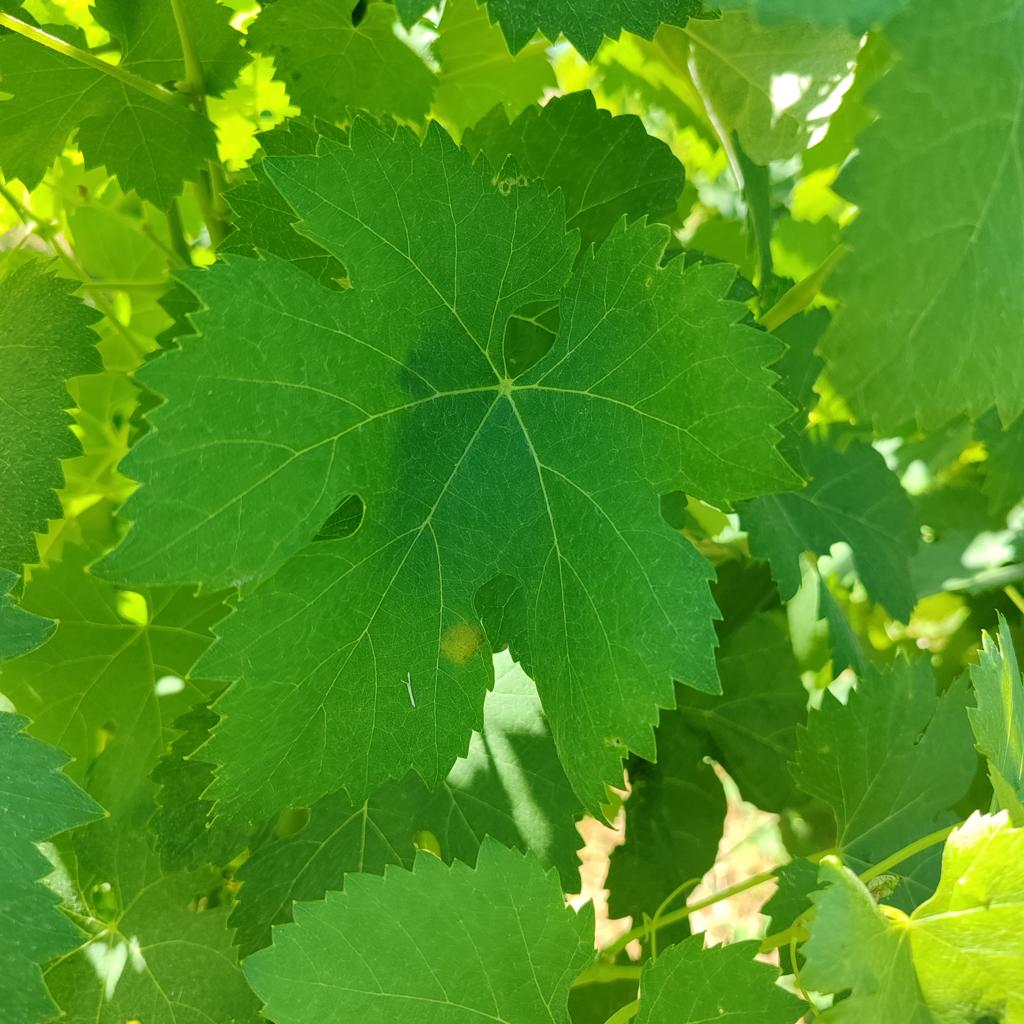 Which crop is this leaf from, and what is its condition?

grapevine, downy mildew
